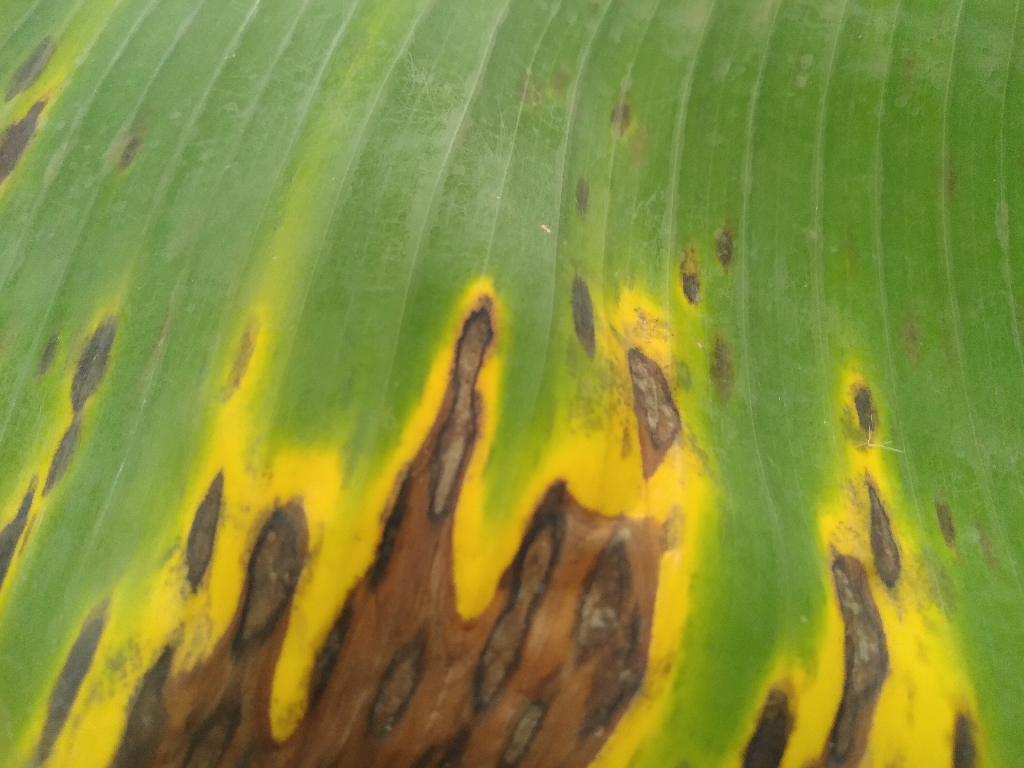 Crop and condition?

banana, black sigatoka
